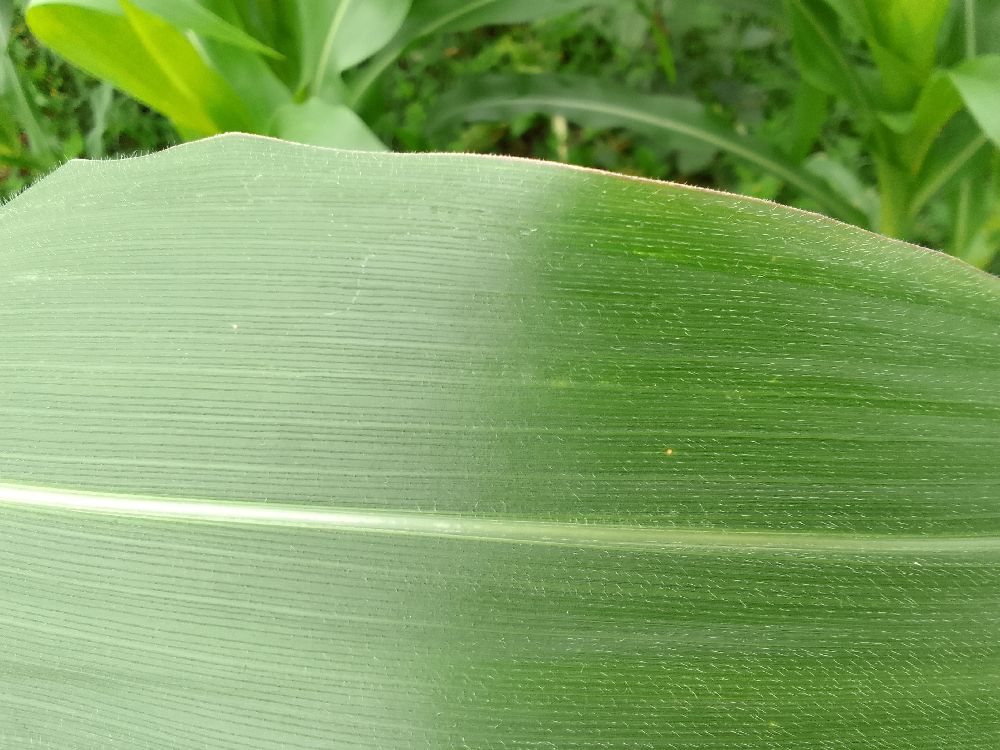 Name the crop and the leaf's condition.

maize, healthy
